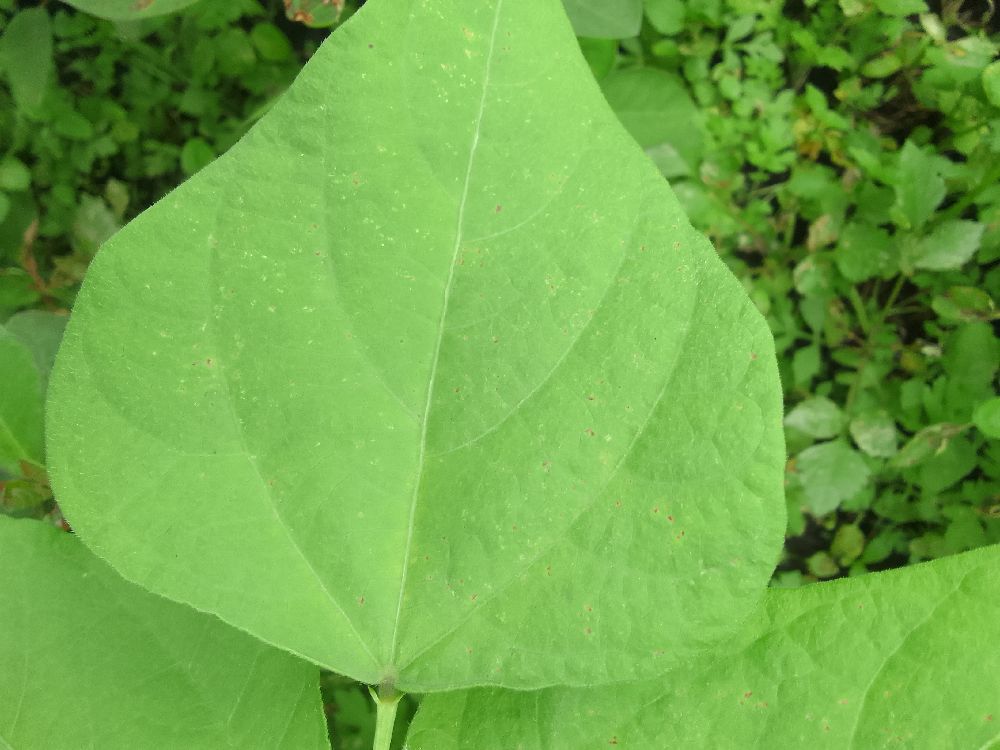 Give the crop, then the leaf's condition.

common bean, healthy
